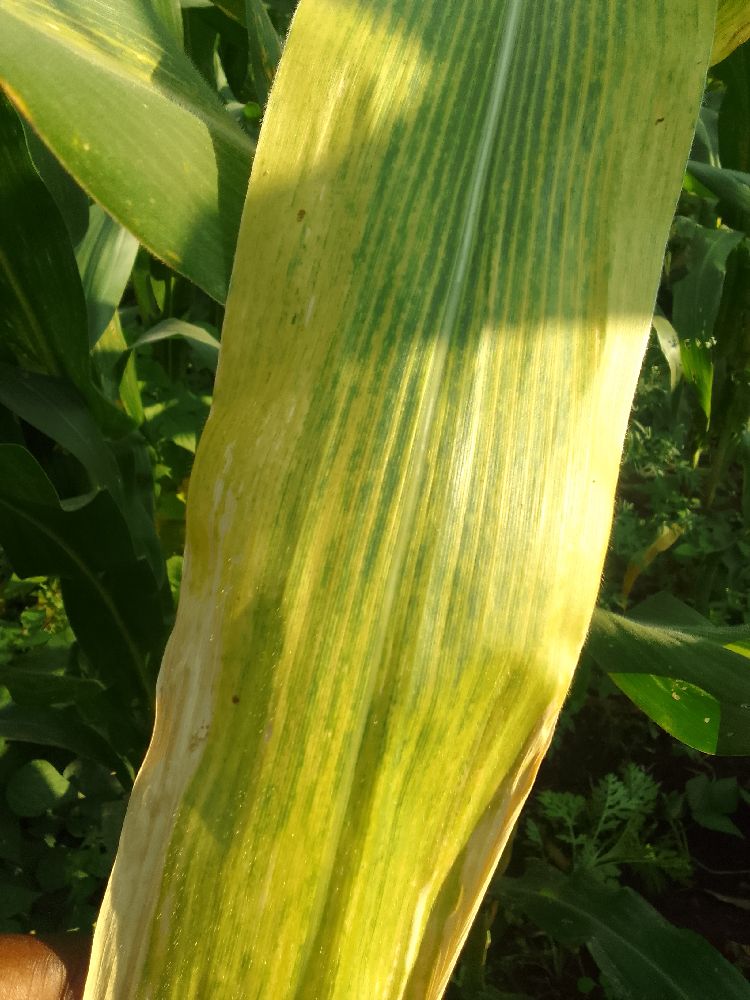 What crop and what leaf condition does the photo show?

maize, maize lethal necrosis
